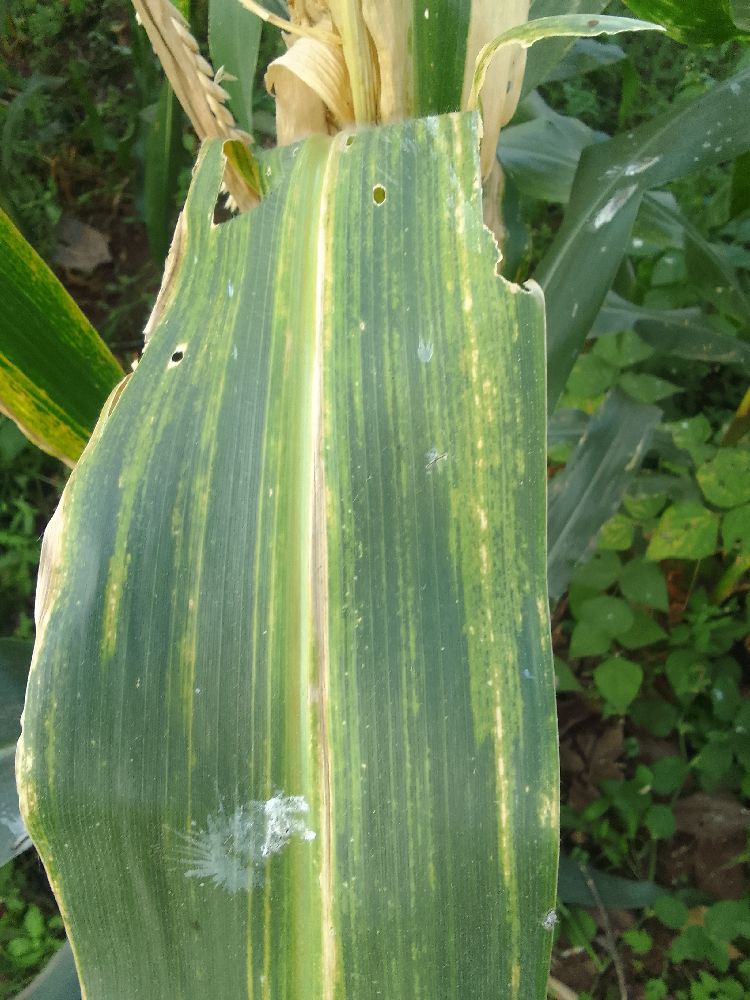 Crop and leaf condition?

maize, maize lethal necrosis
